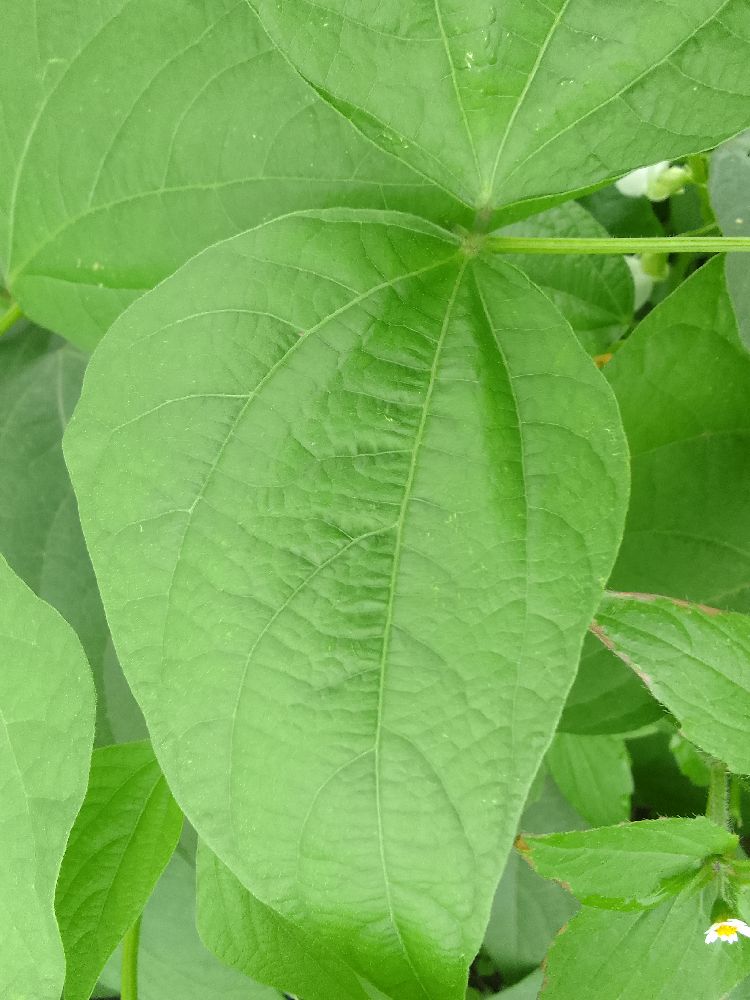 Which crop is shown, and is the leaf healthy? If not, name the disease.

common bean, healthy
